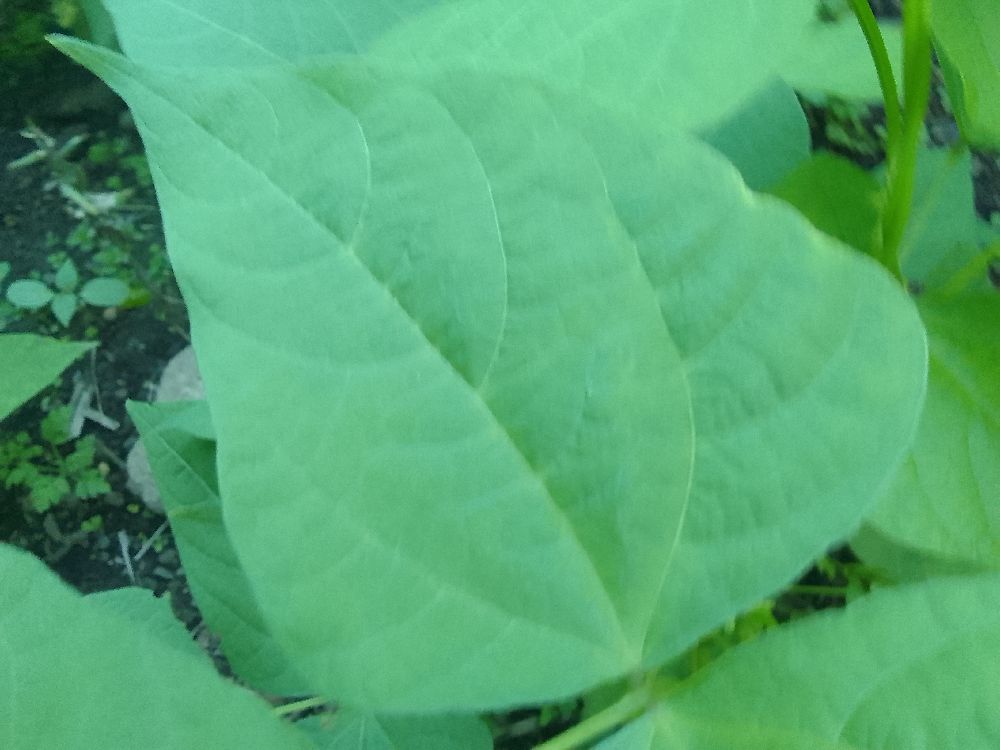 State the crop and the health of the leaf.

common bean, healthy
